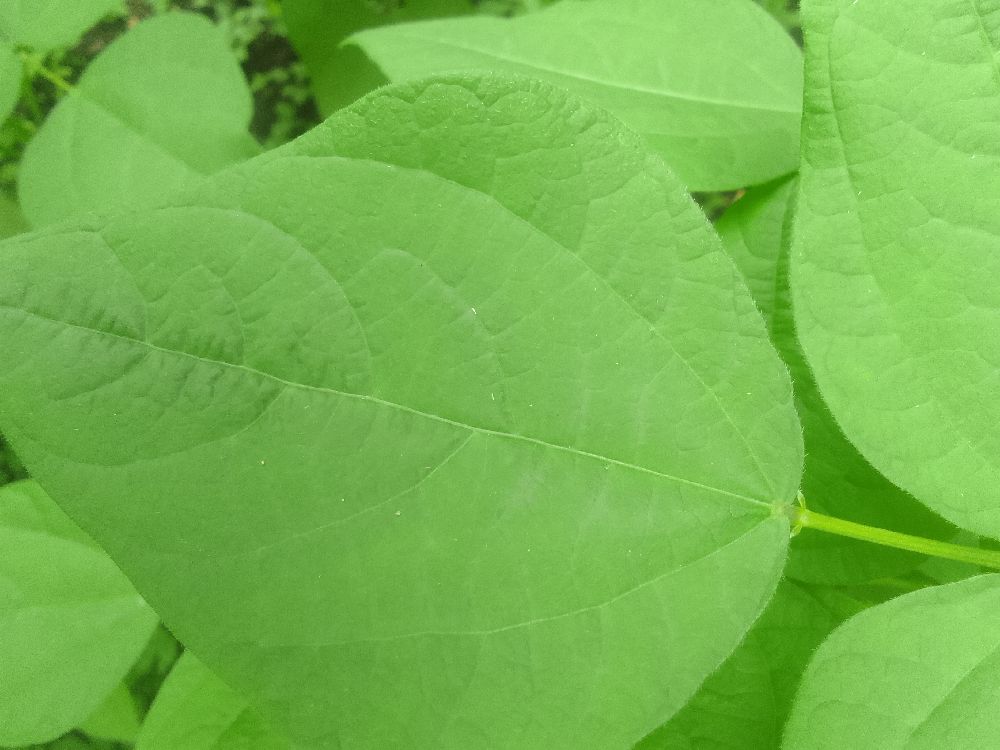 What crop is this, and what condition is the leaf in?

common bean, healthy
